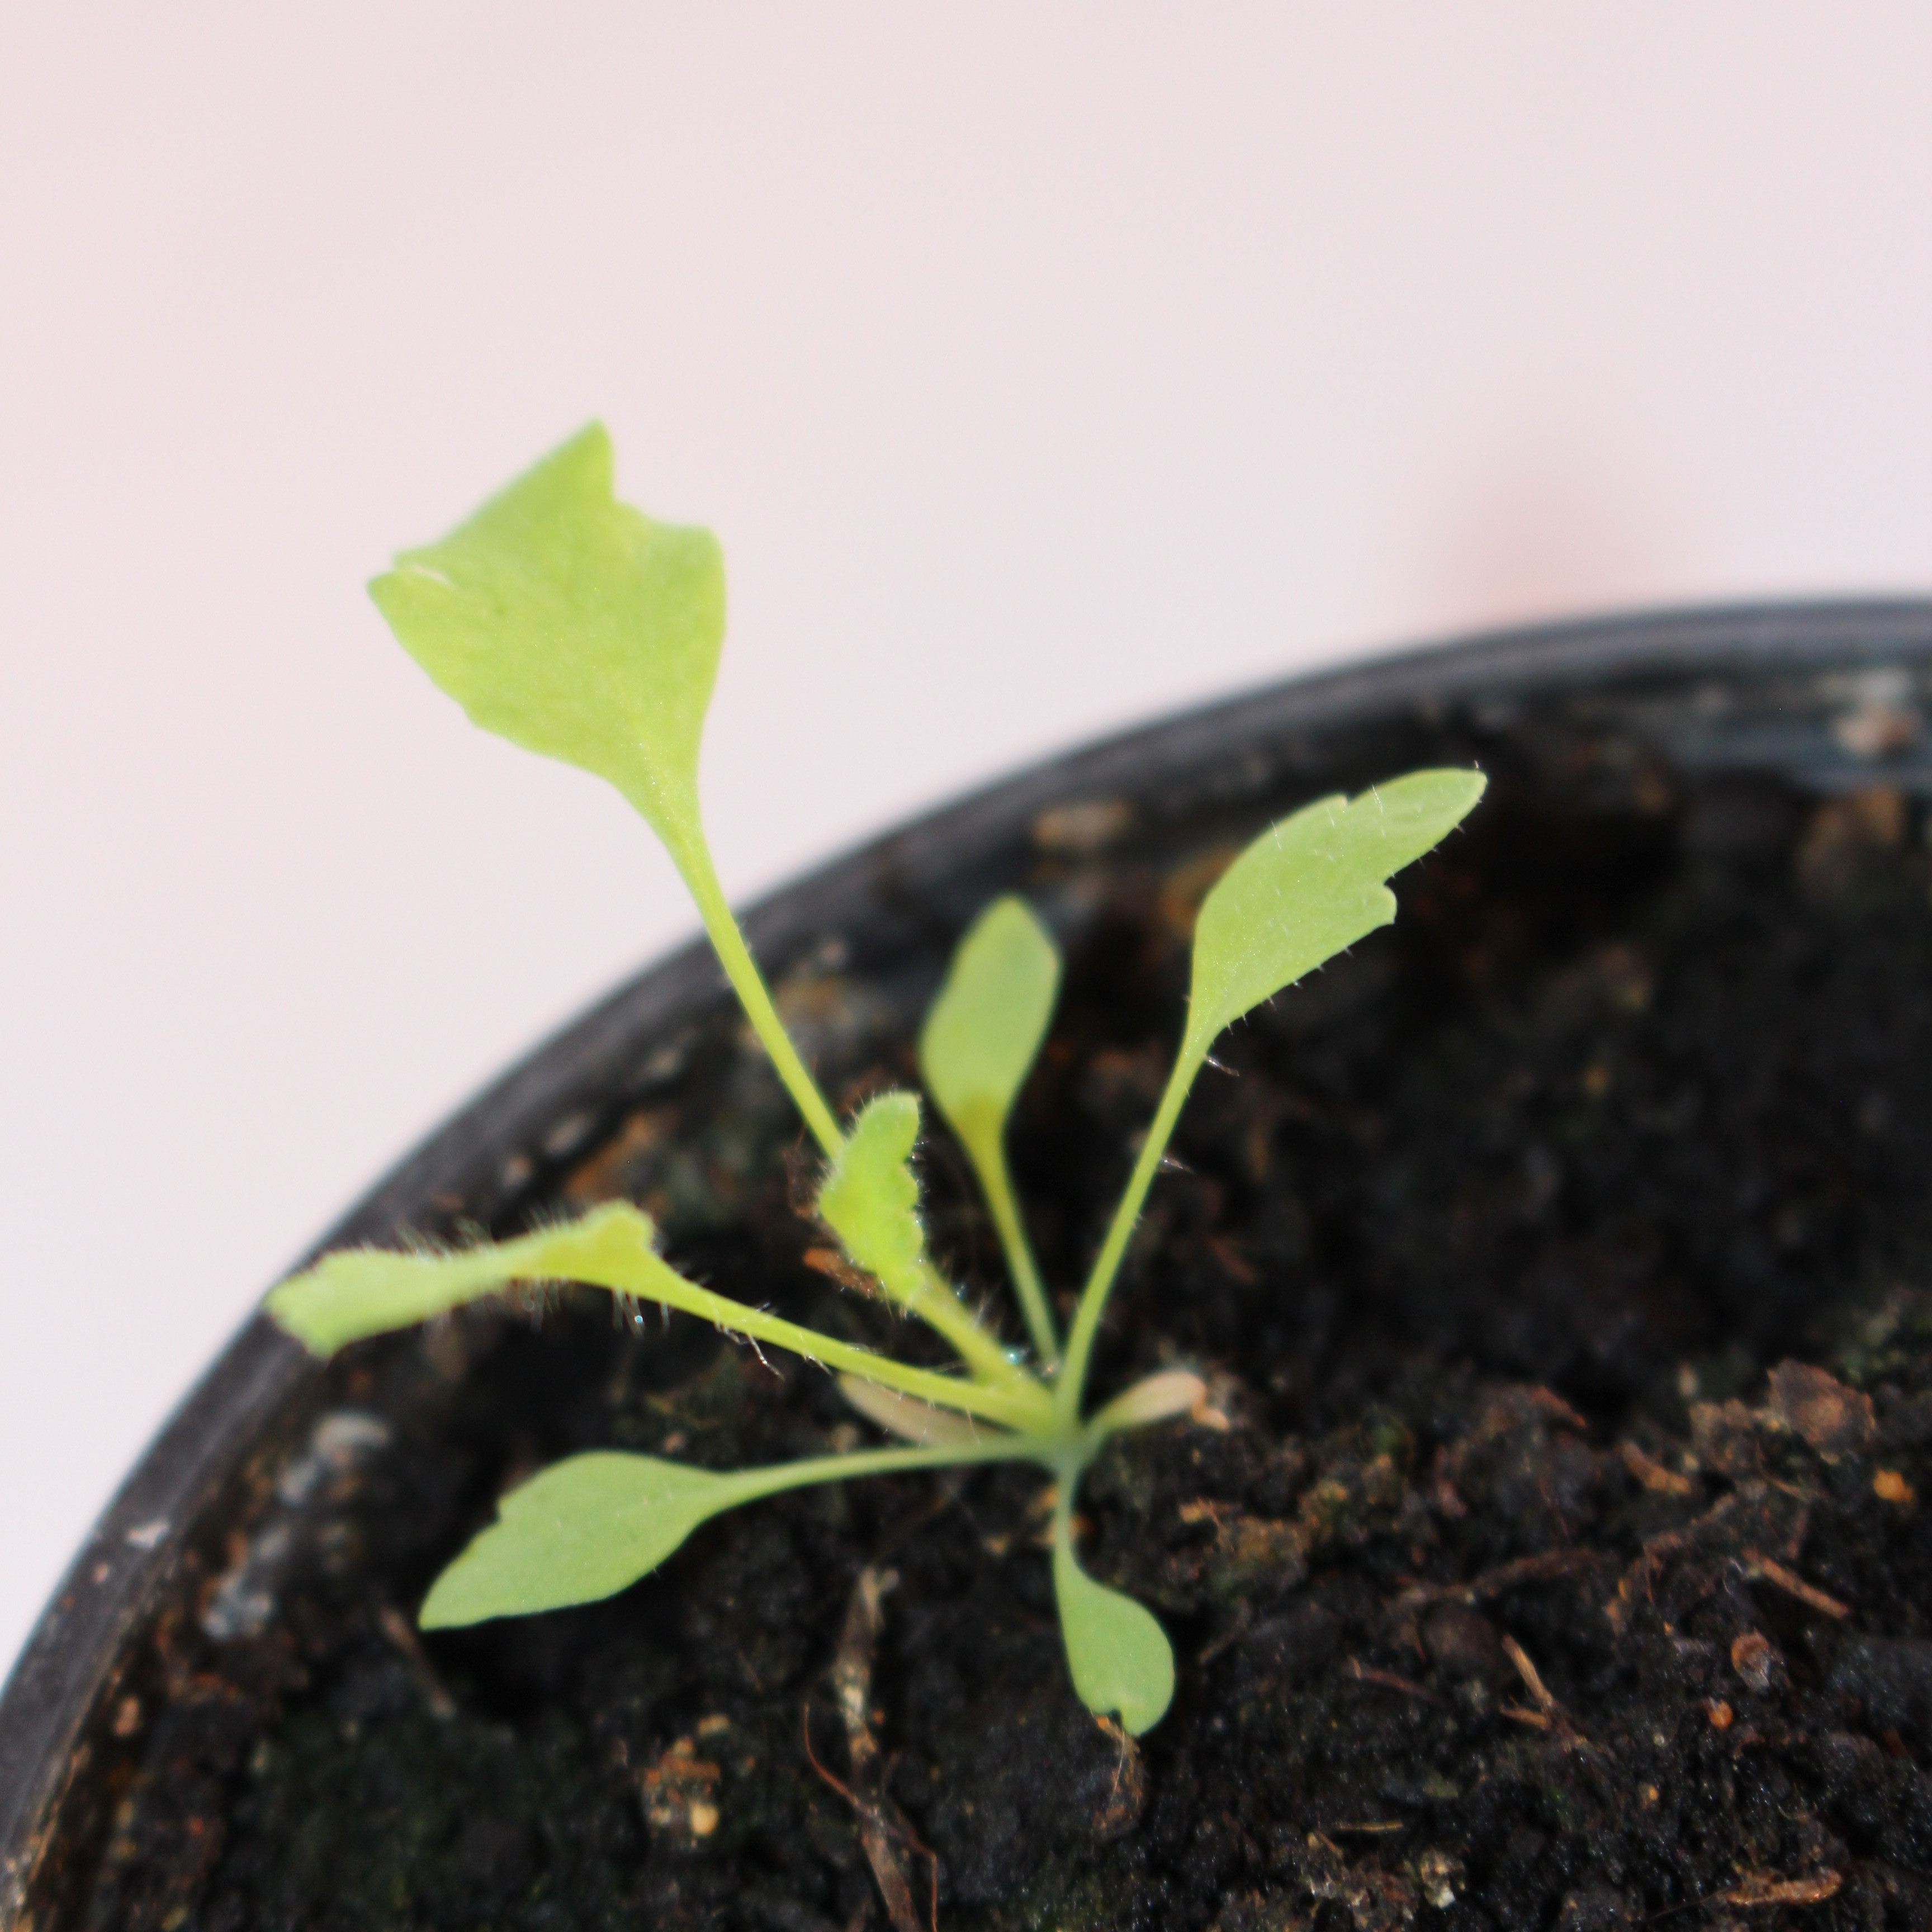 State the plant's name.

Papaver rhoeas
